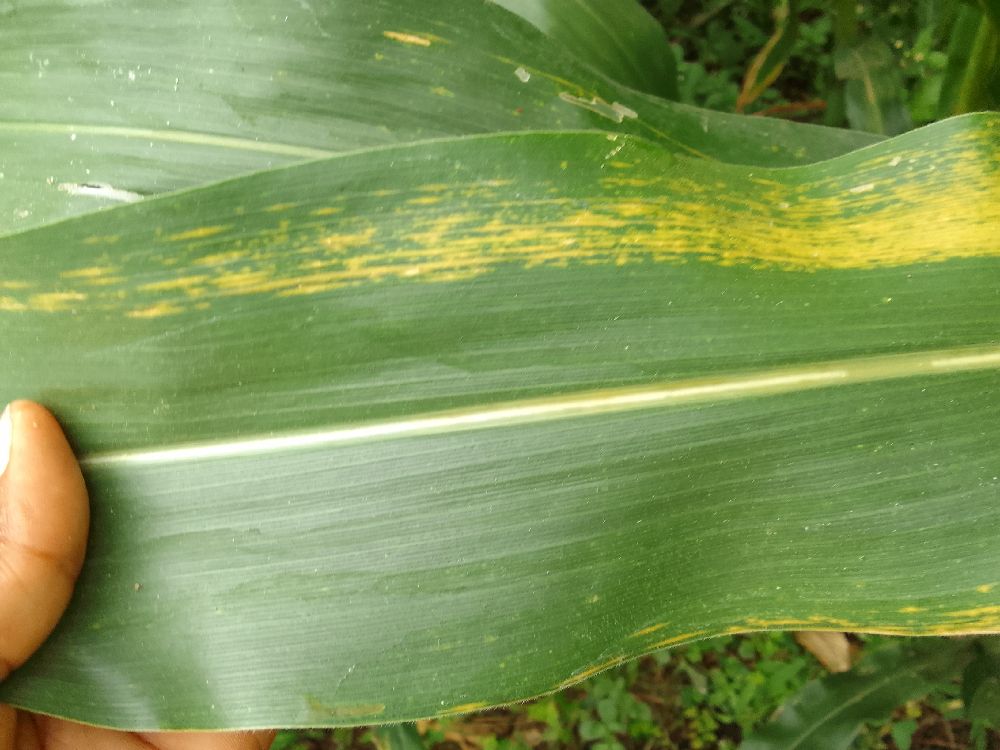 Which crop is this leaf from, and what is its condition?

maize, maize lethal necrosis
